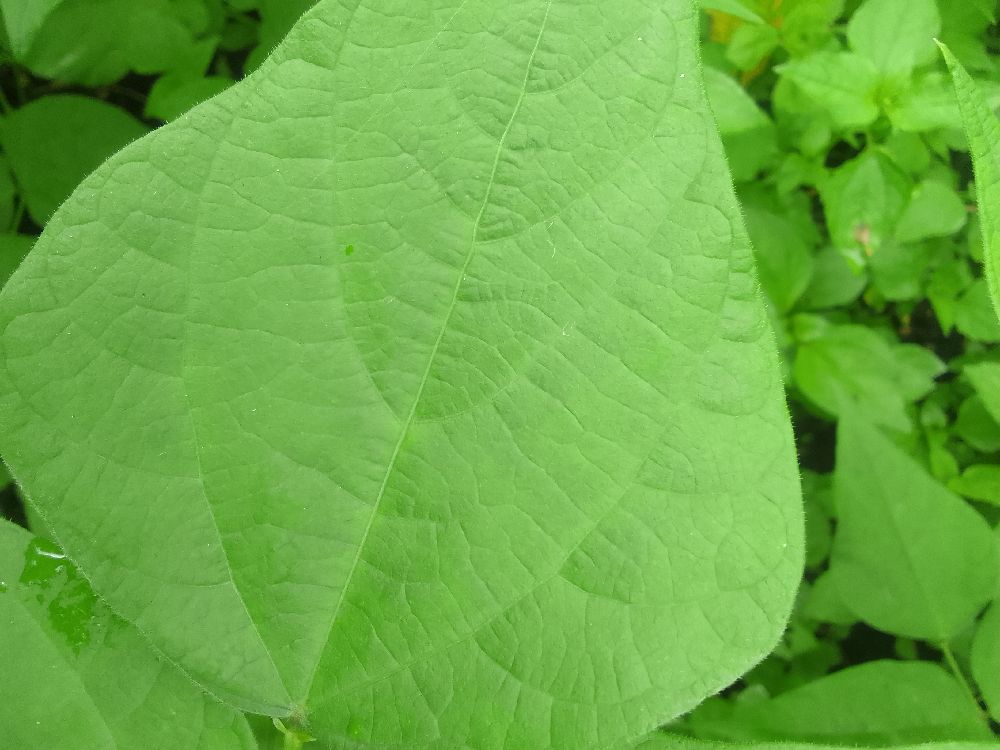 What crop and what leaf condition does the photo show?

common bean, healthy
